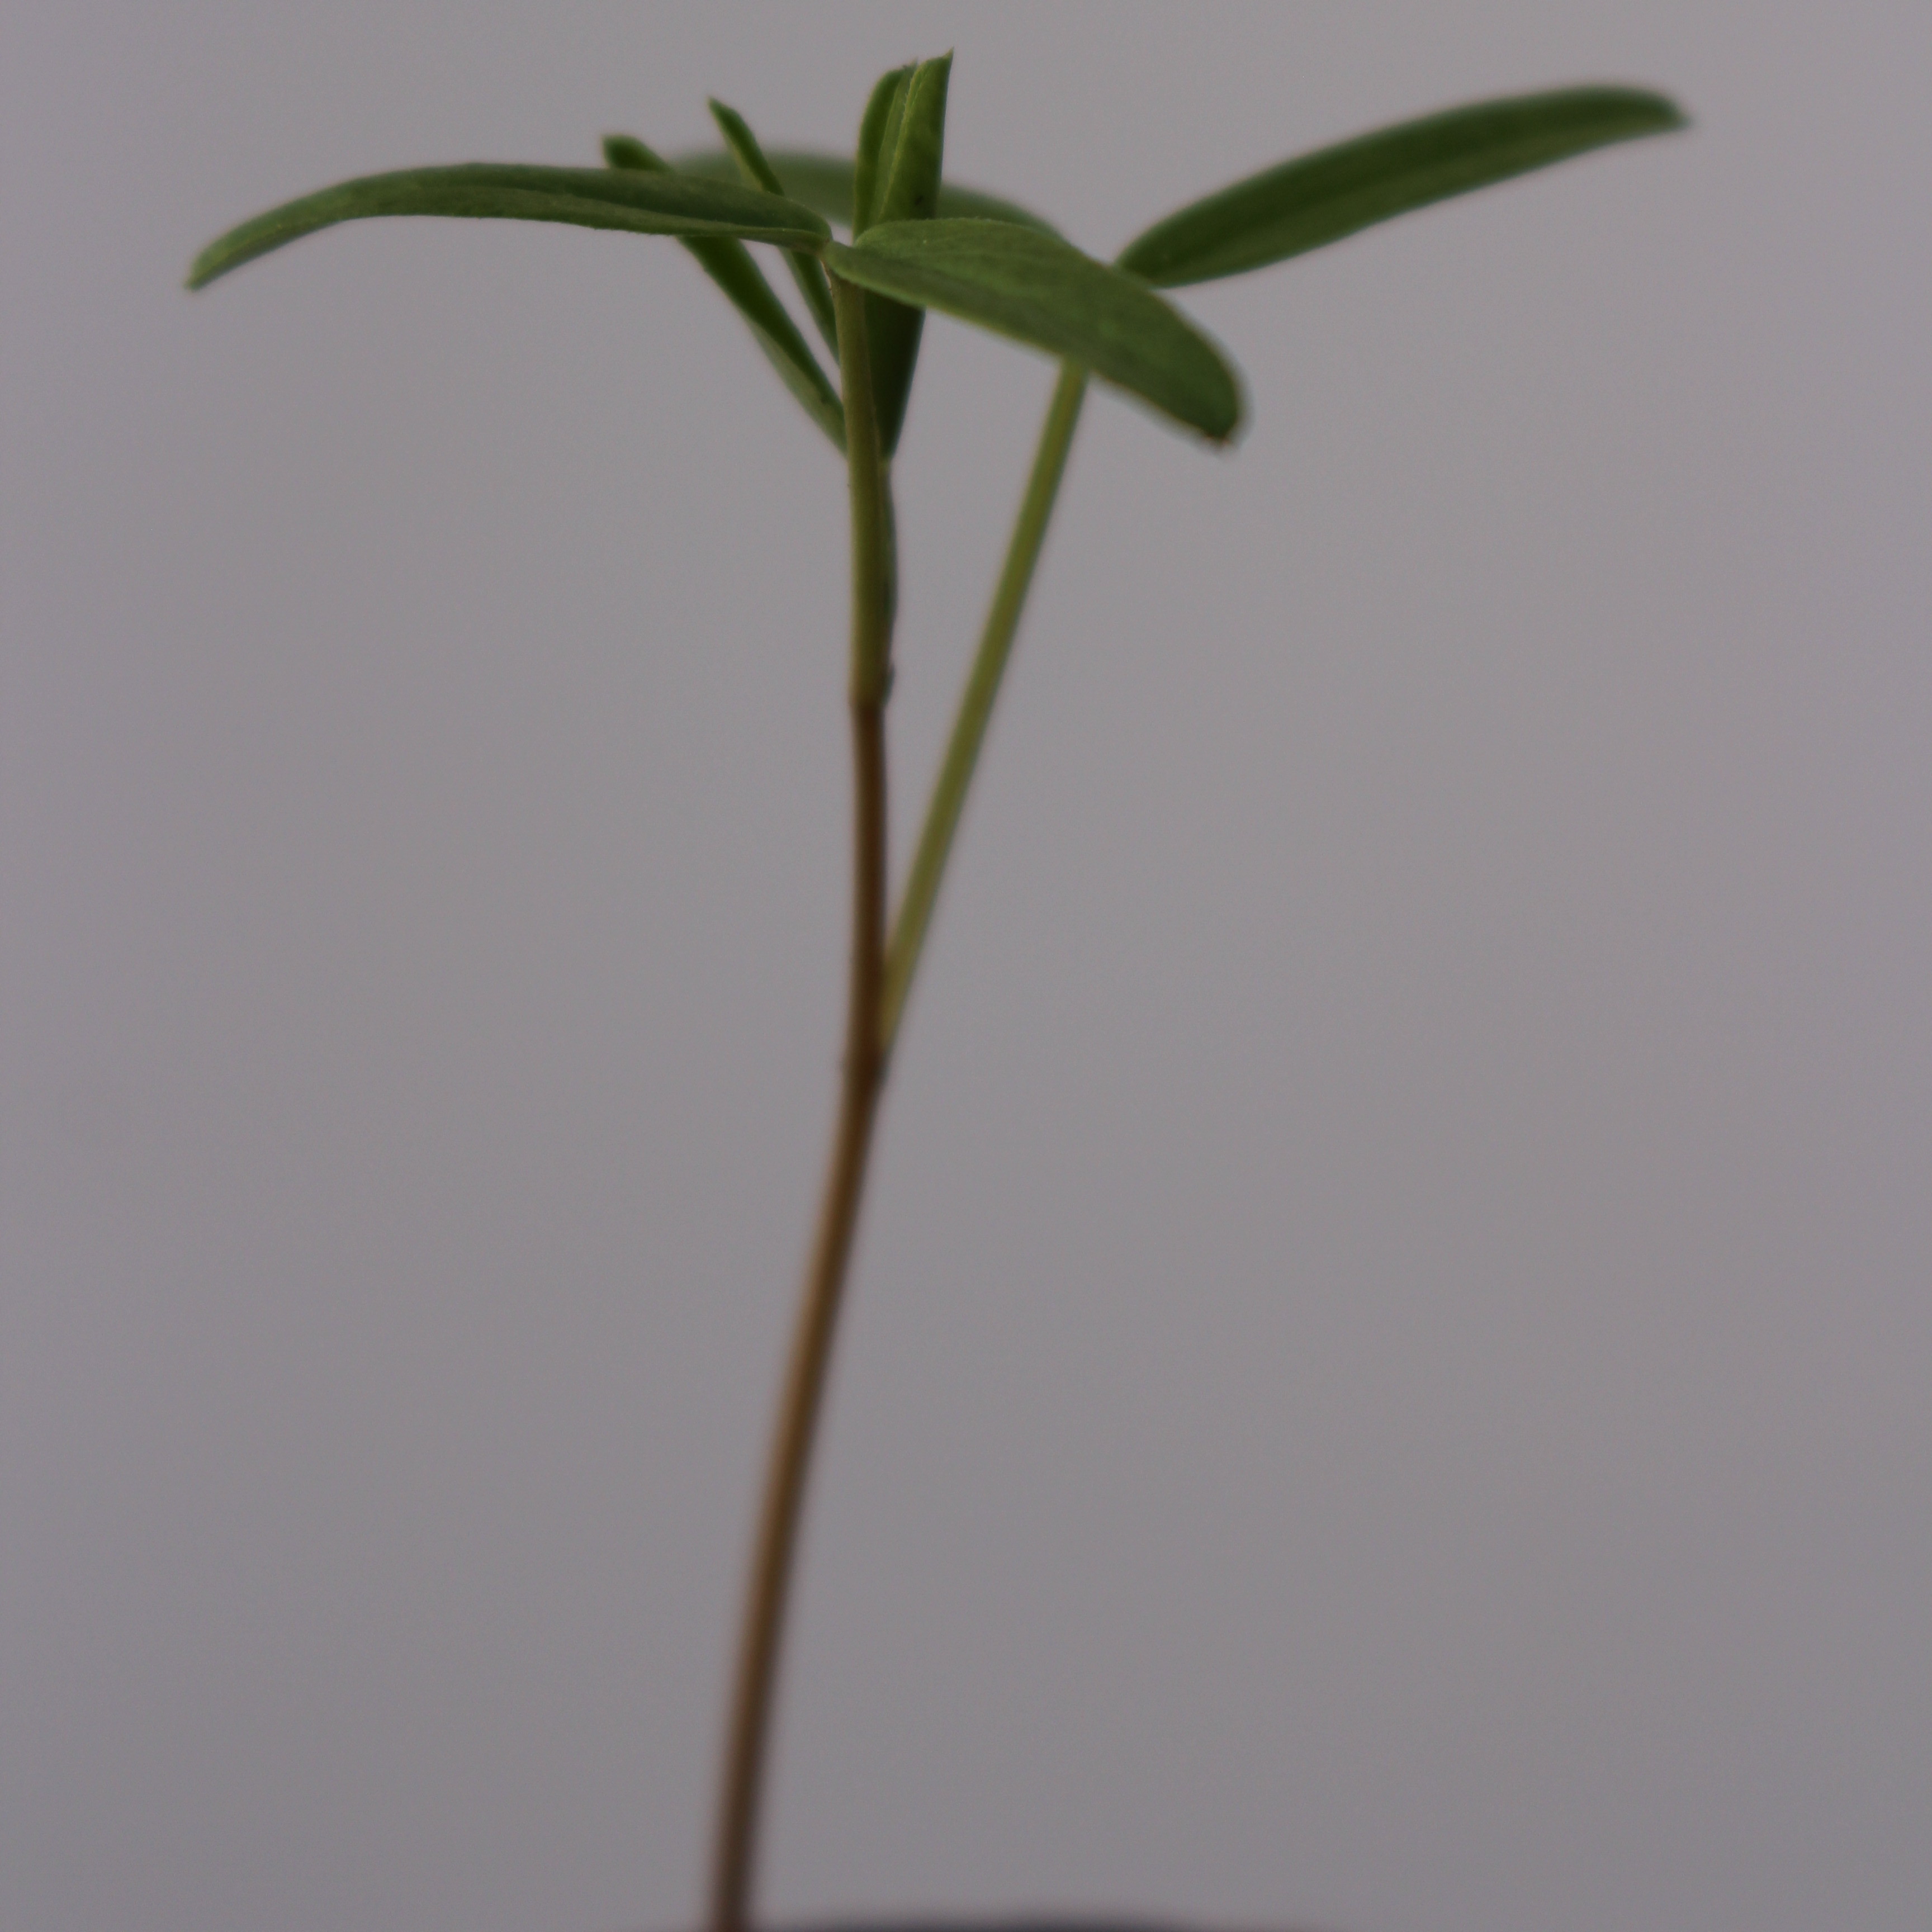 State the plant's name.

Vicia sativa
